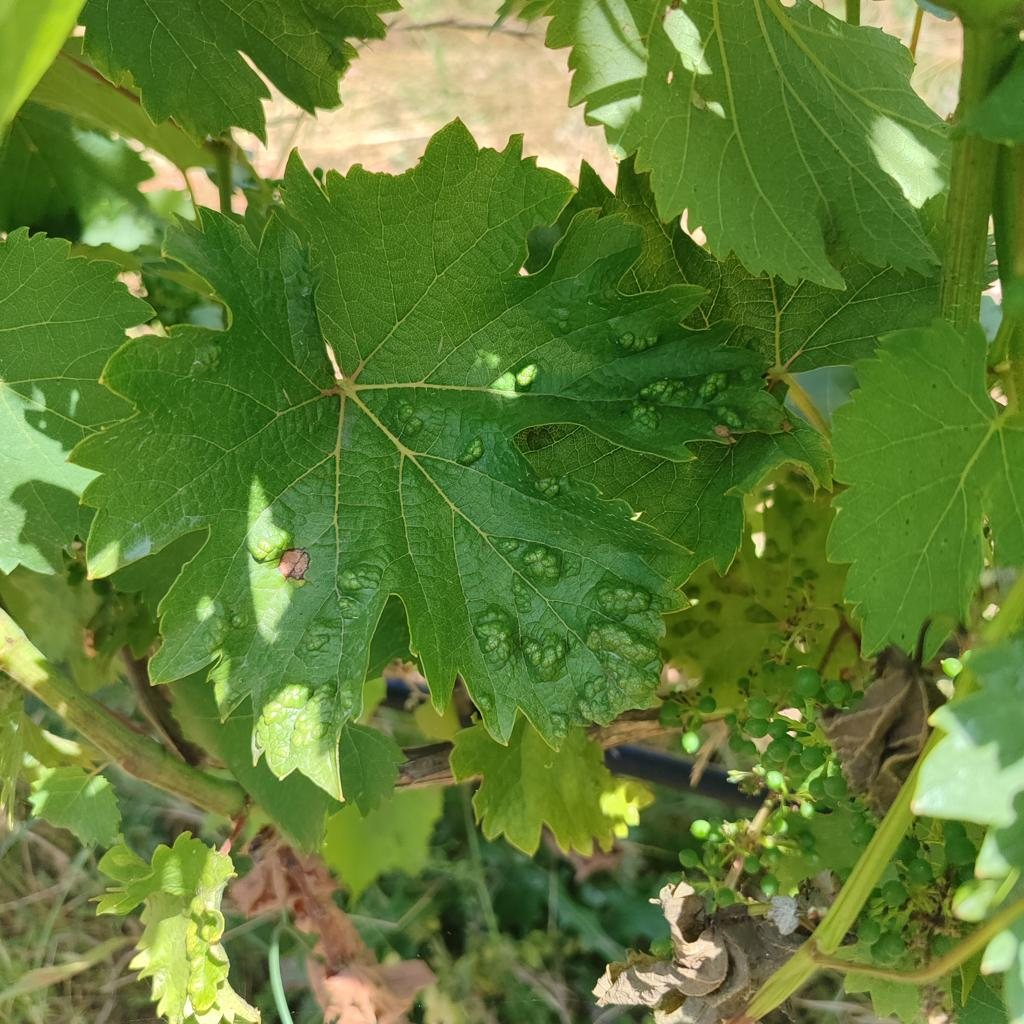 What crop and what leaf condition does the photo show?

grapevine, erineum mite
